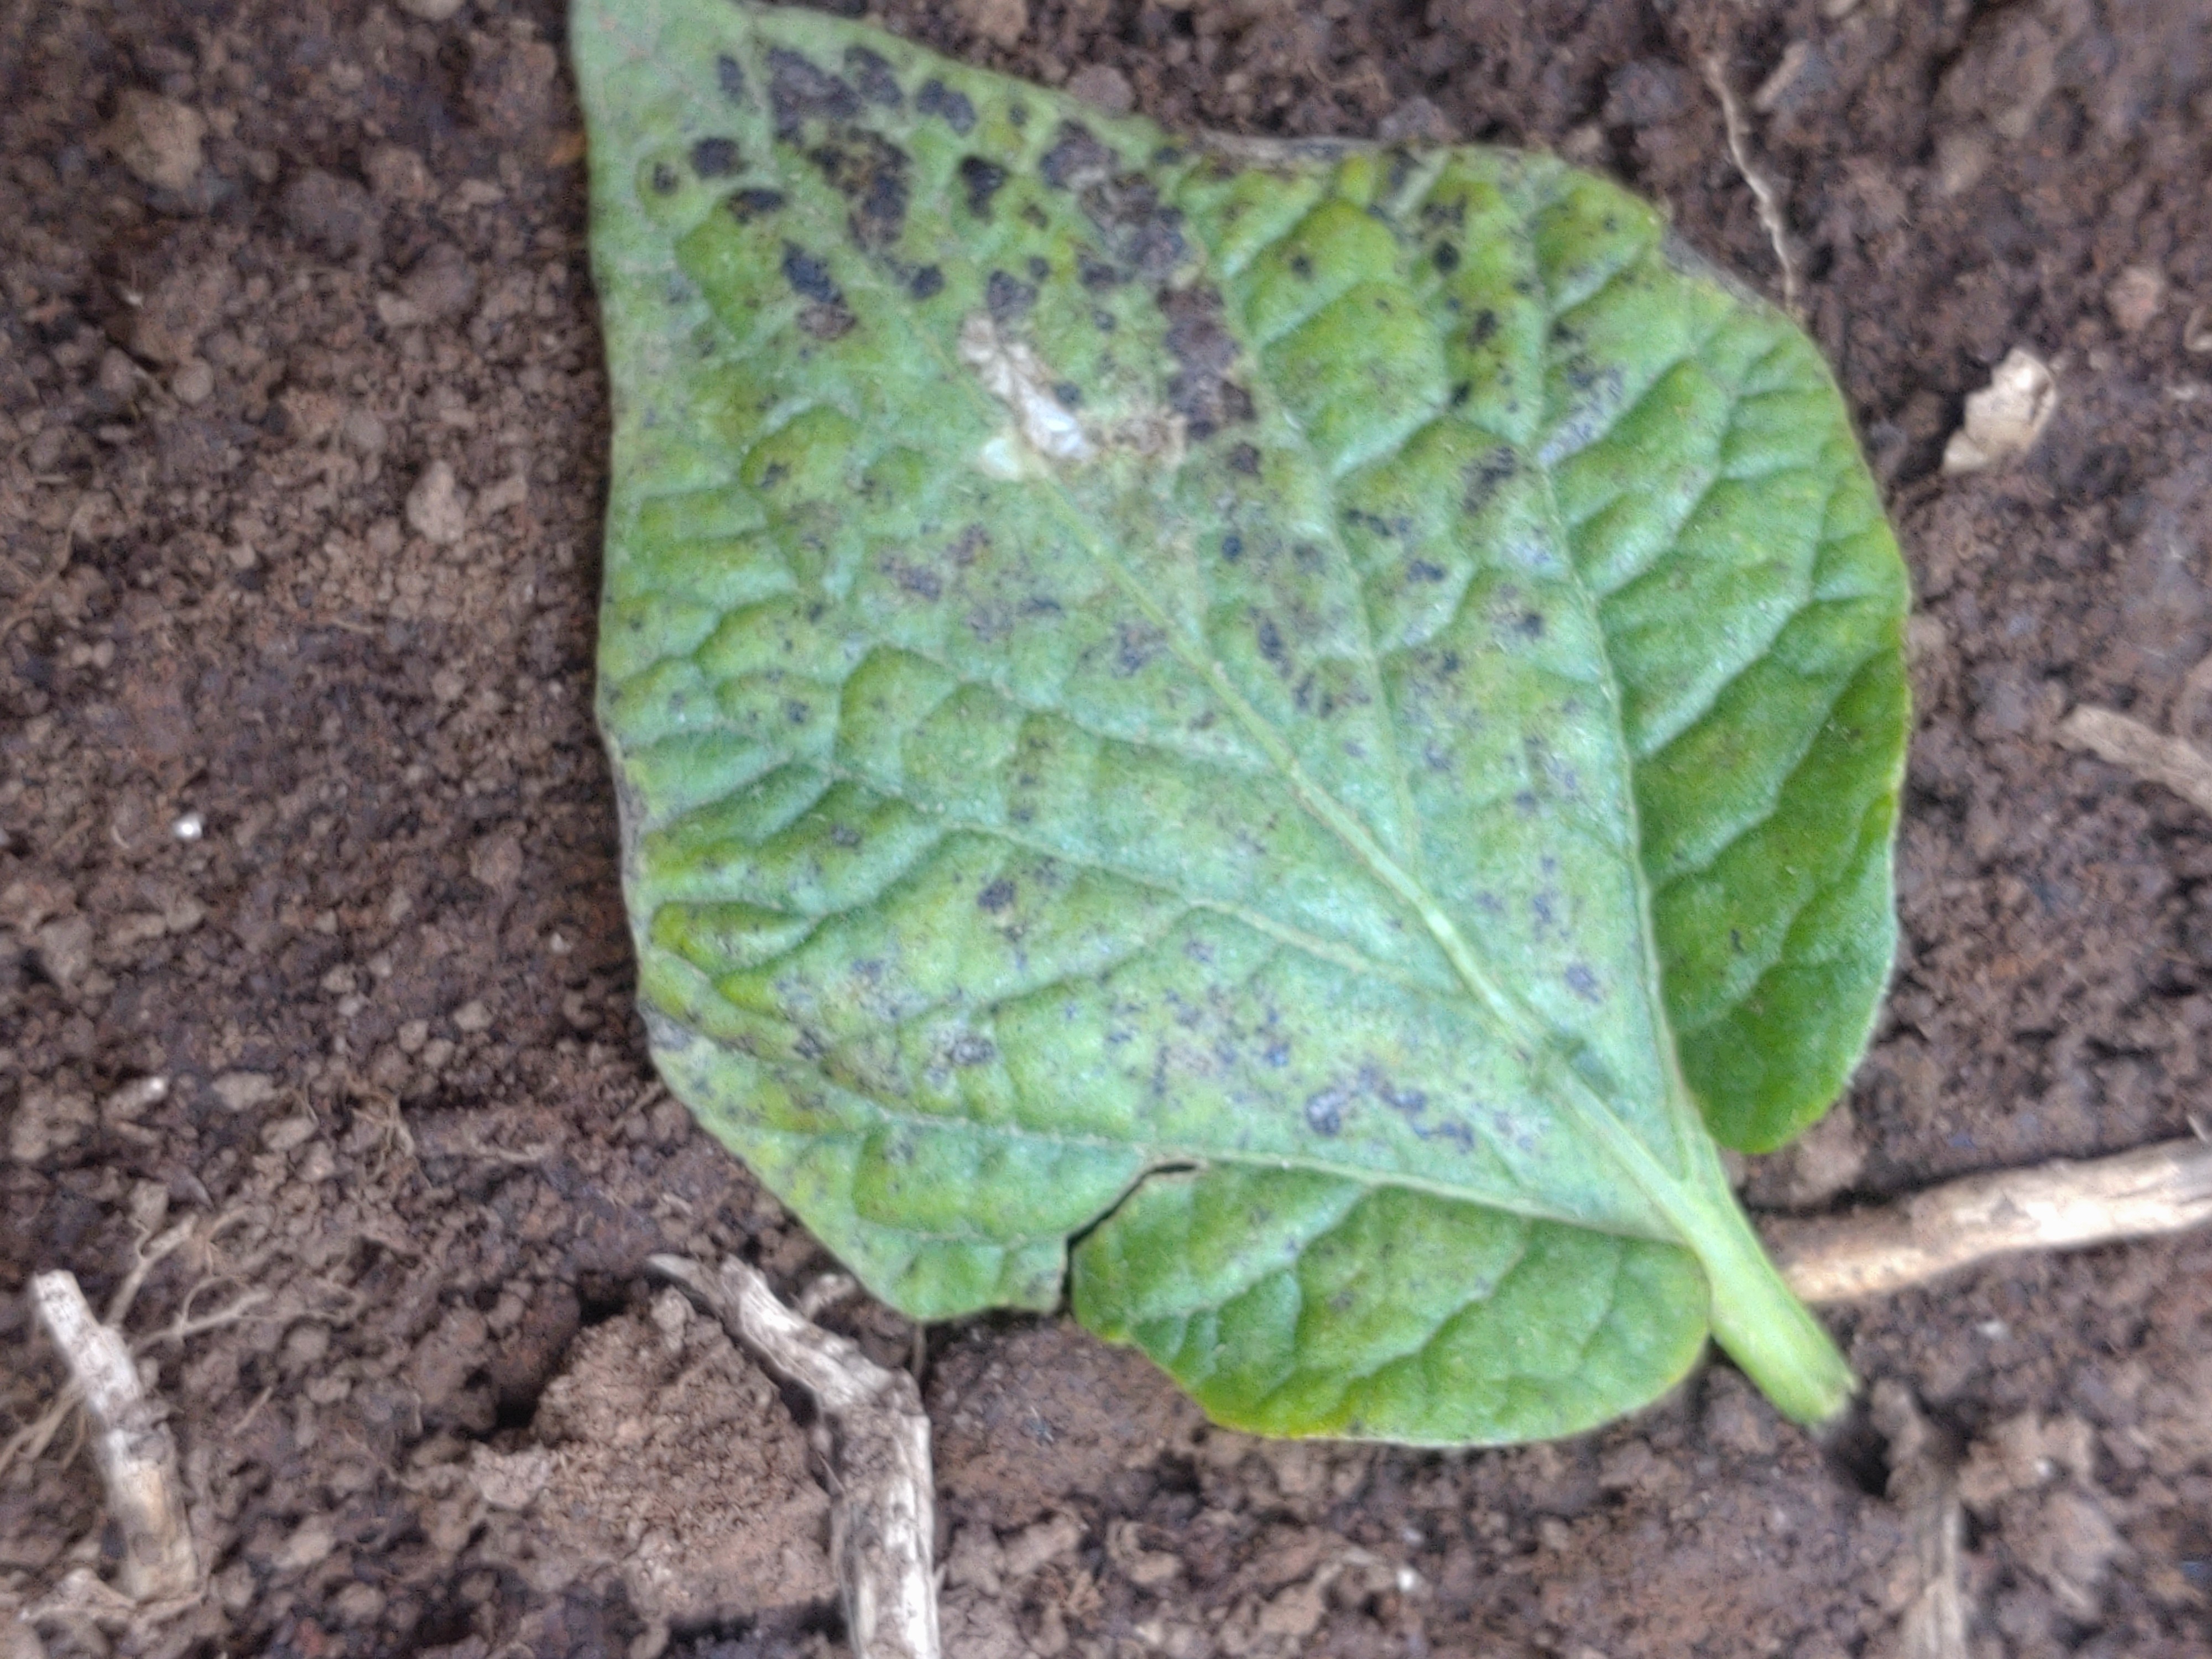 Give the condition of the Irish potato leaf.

late blight
